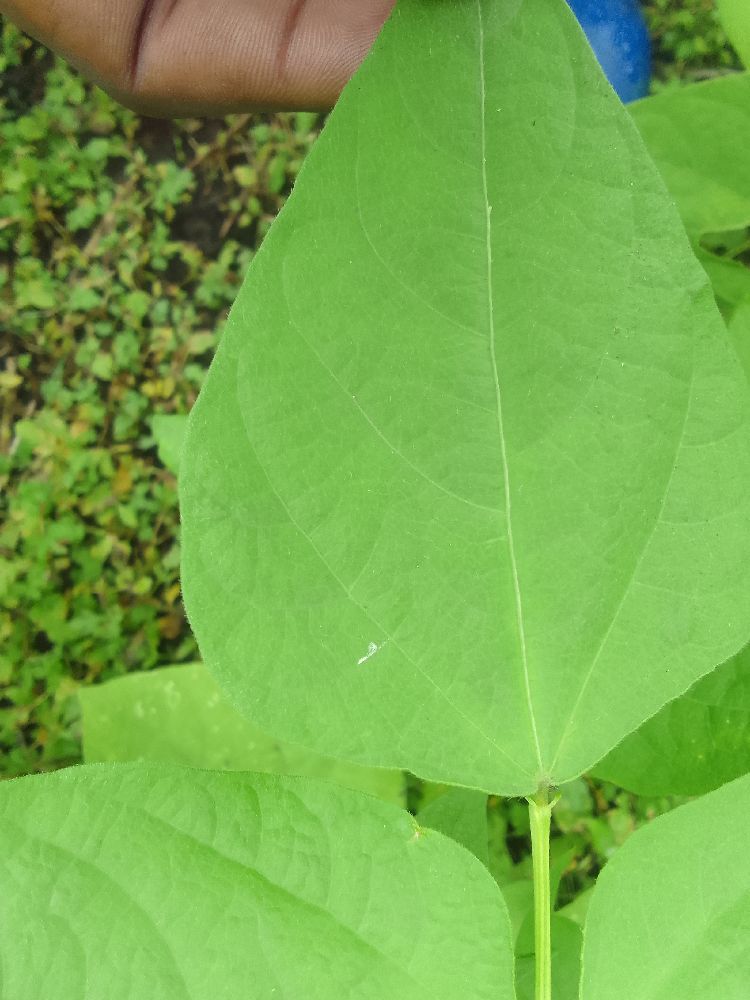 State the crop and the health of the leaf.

common bean, healthy
